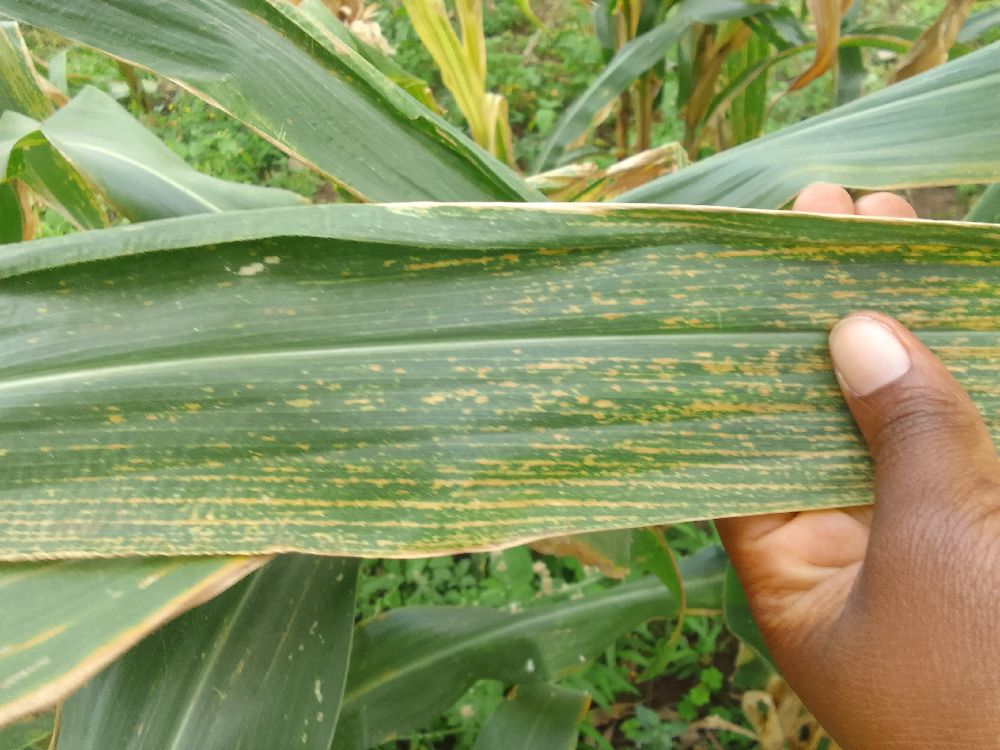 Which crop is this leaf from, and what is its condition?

maize, maize lethal necrosis
